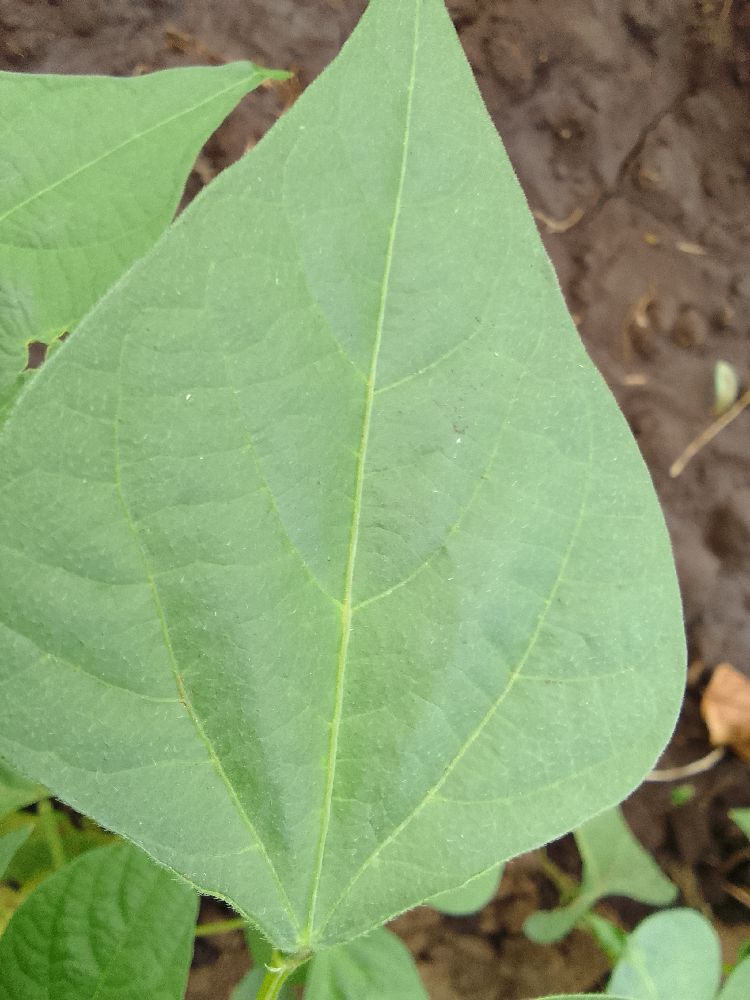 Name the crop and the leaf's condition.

common bean, healthy
